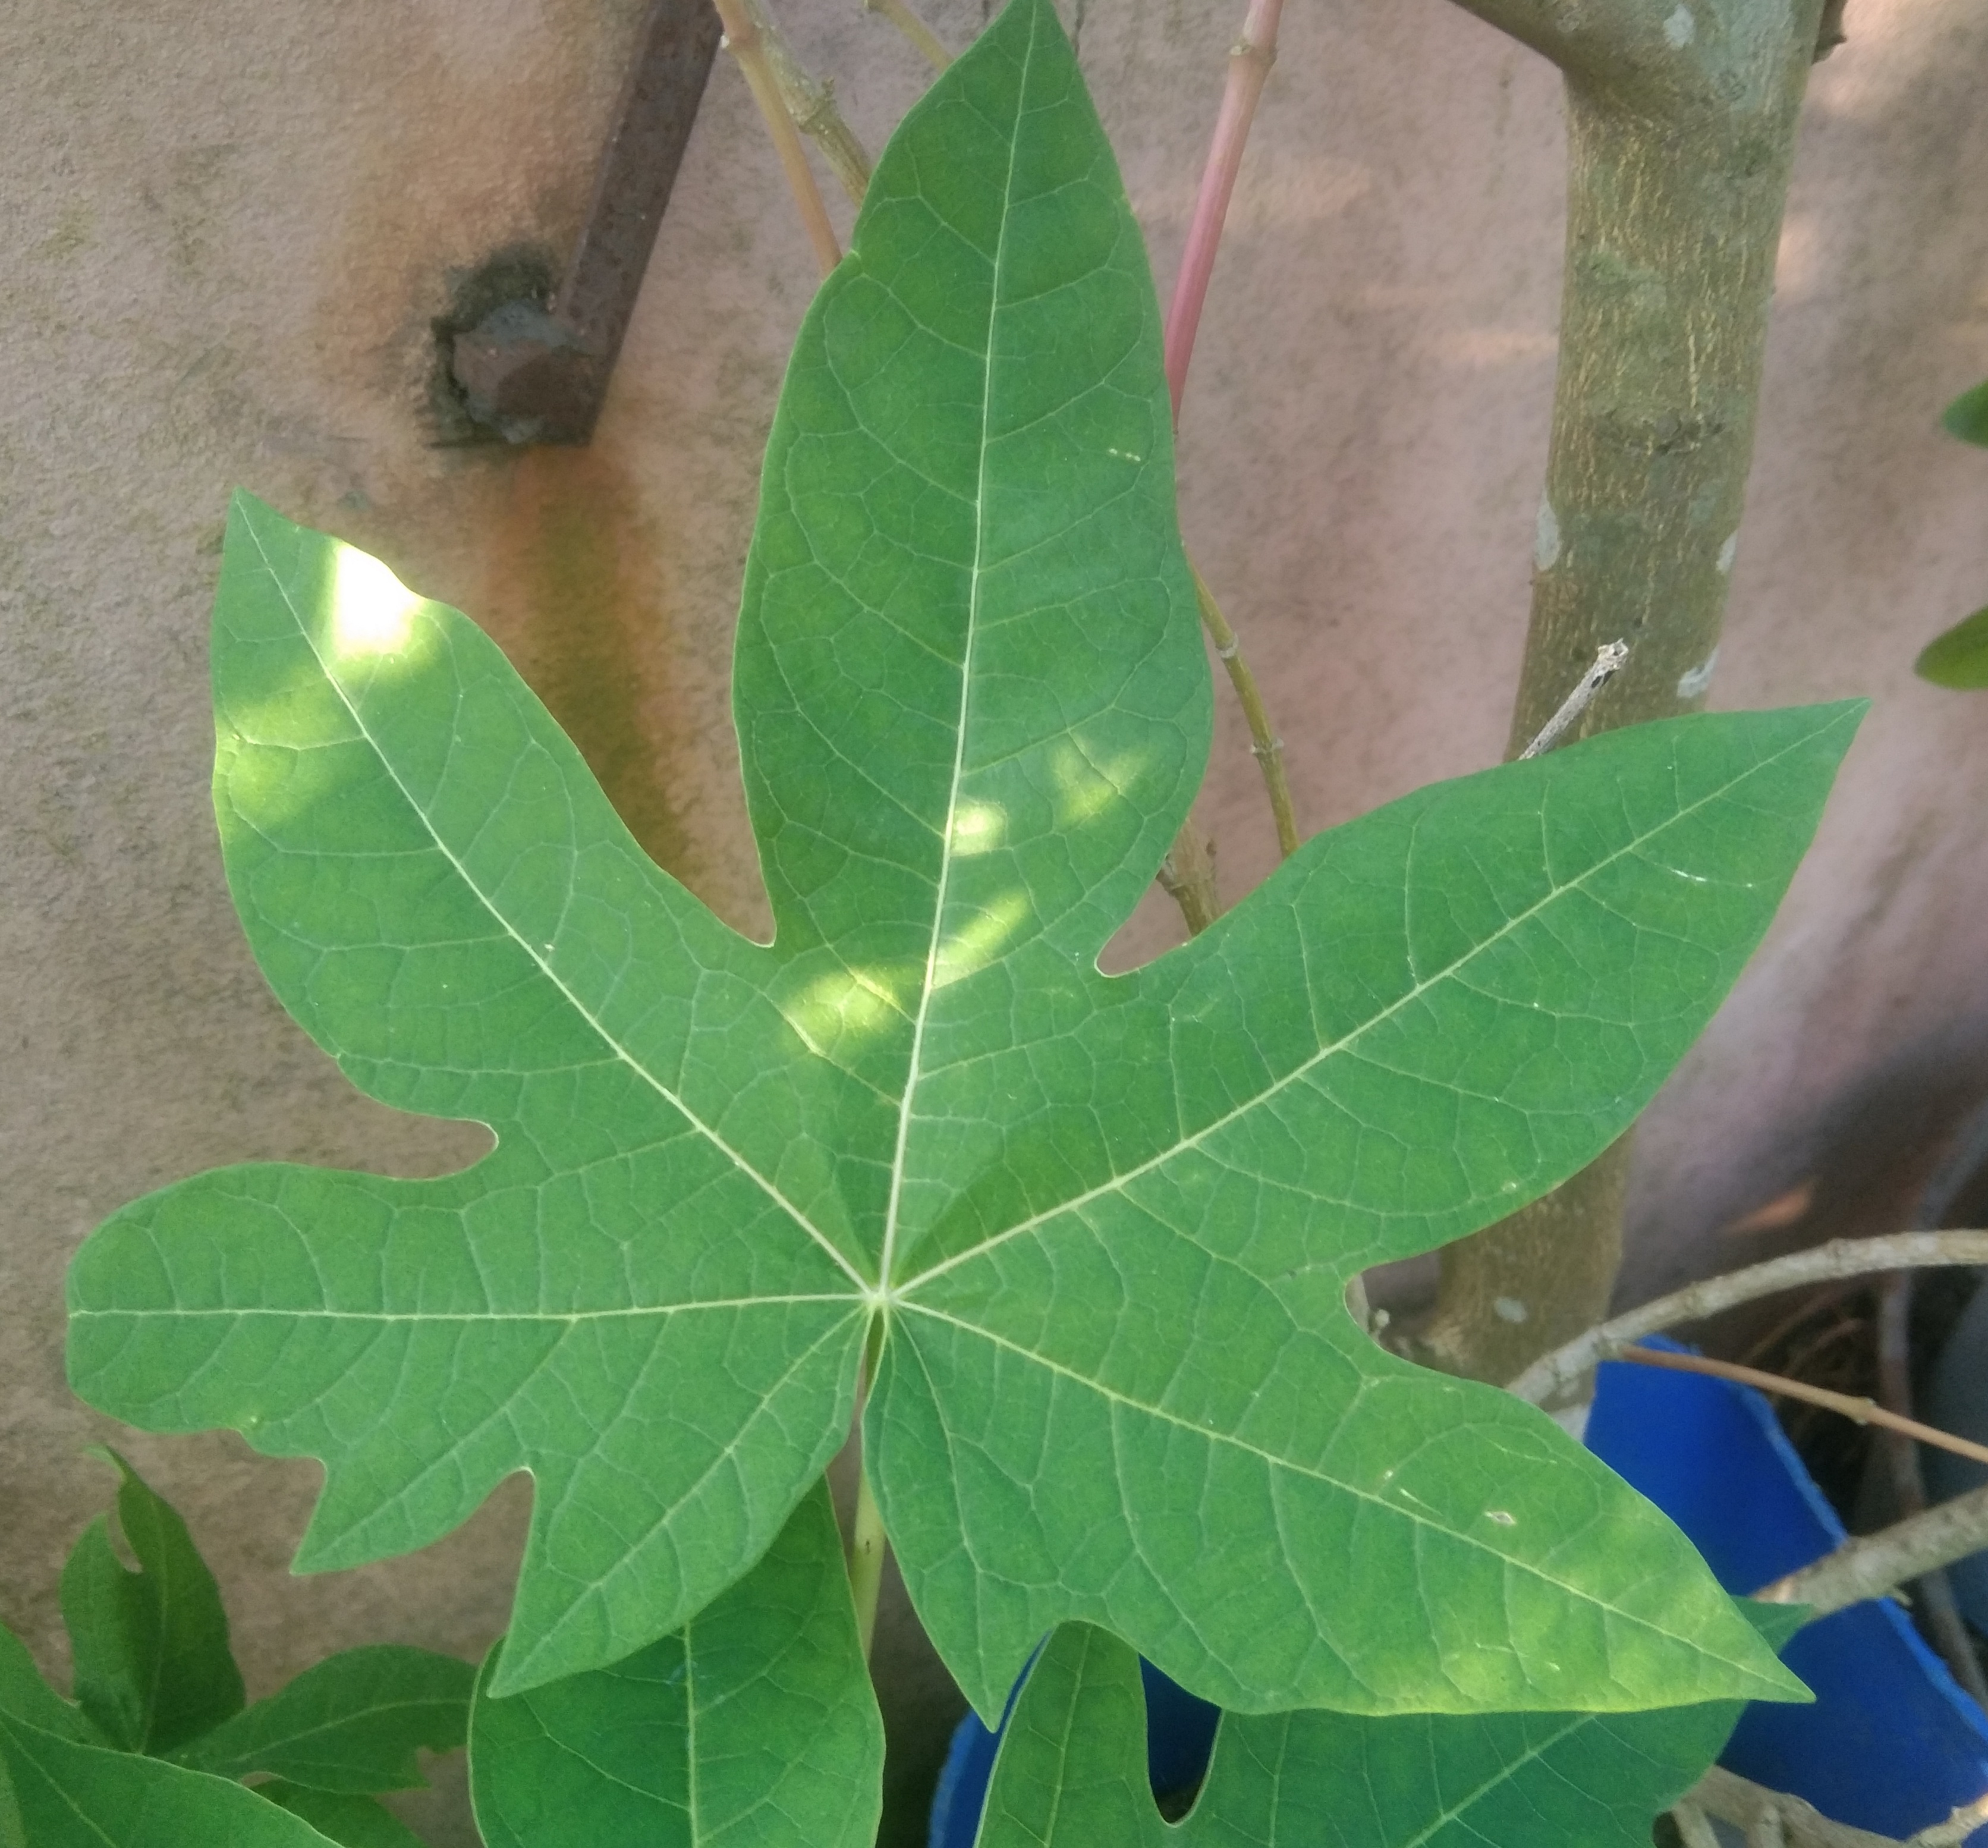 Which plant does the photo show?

papaya
